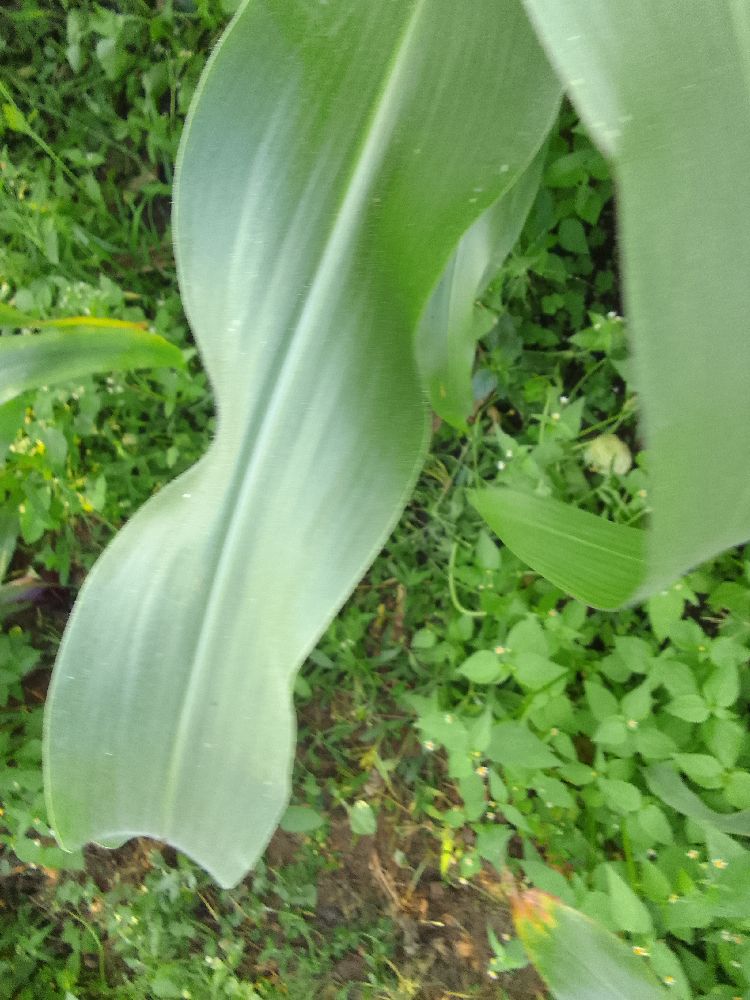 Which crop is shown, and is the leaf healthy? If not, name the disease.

maize, healthy
